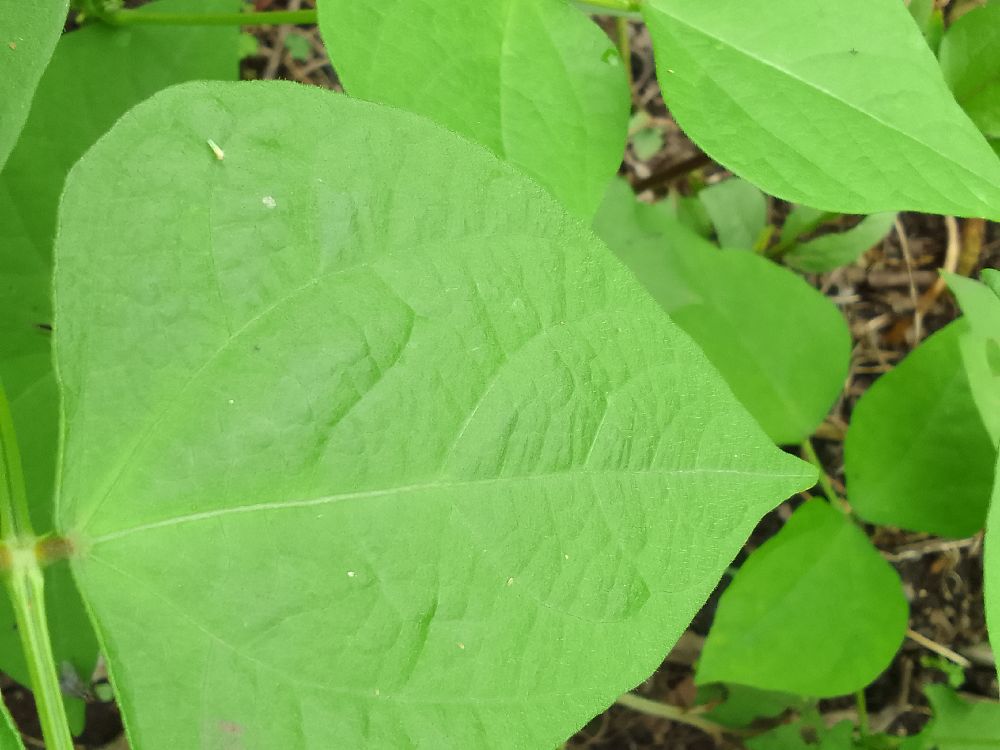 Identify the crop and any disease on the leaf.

common bean, healthy
